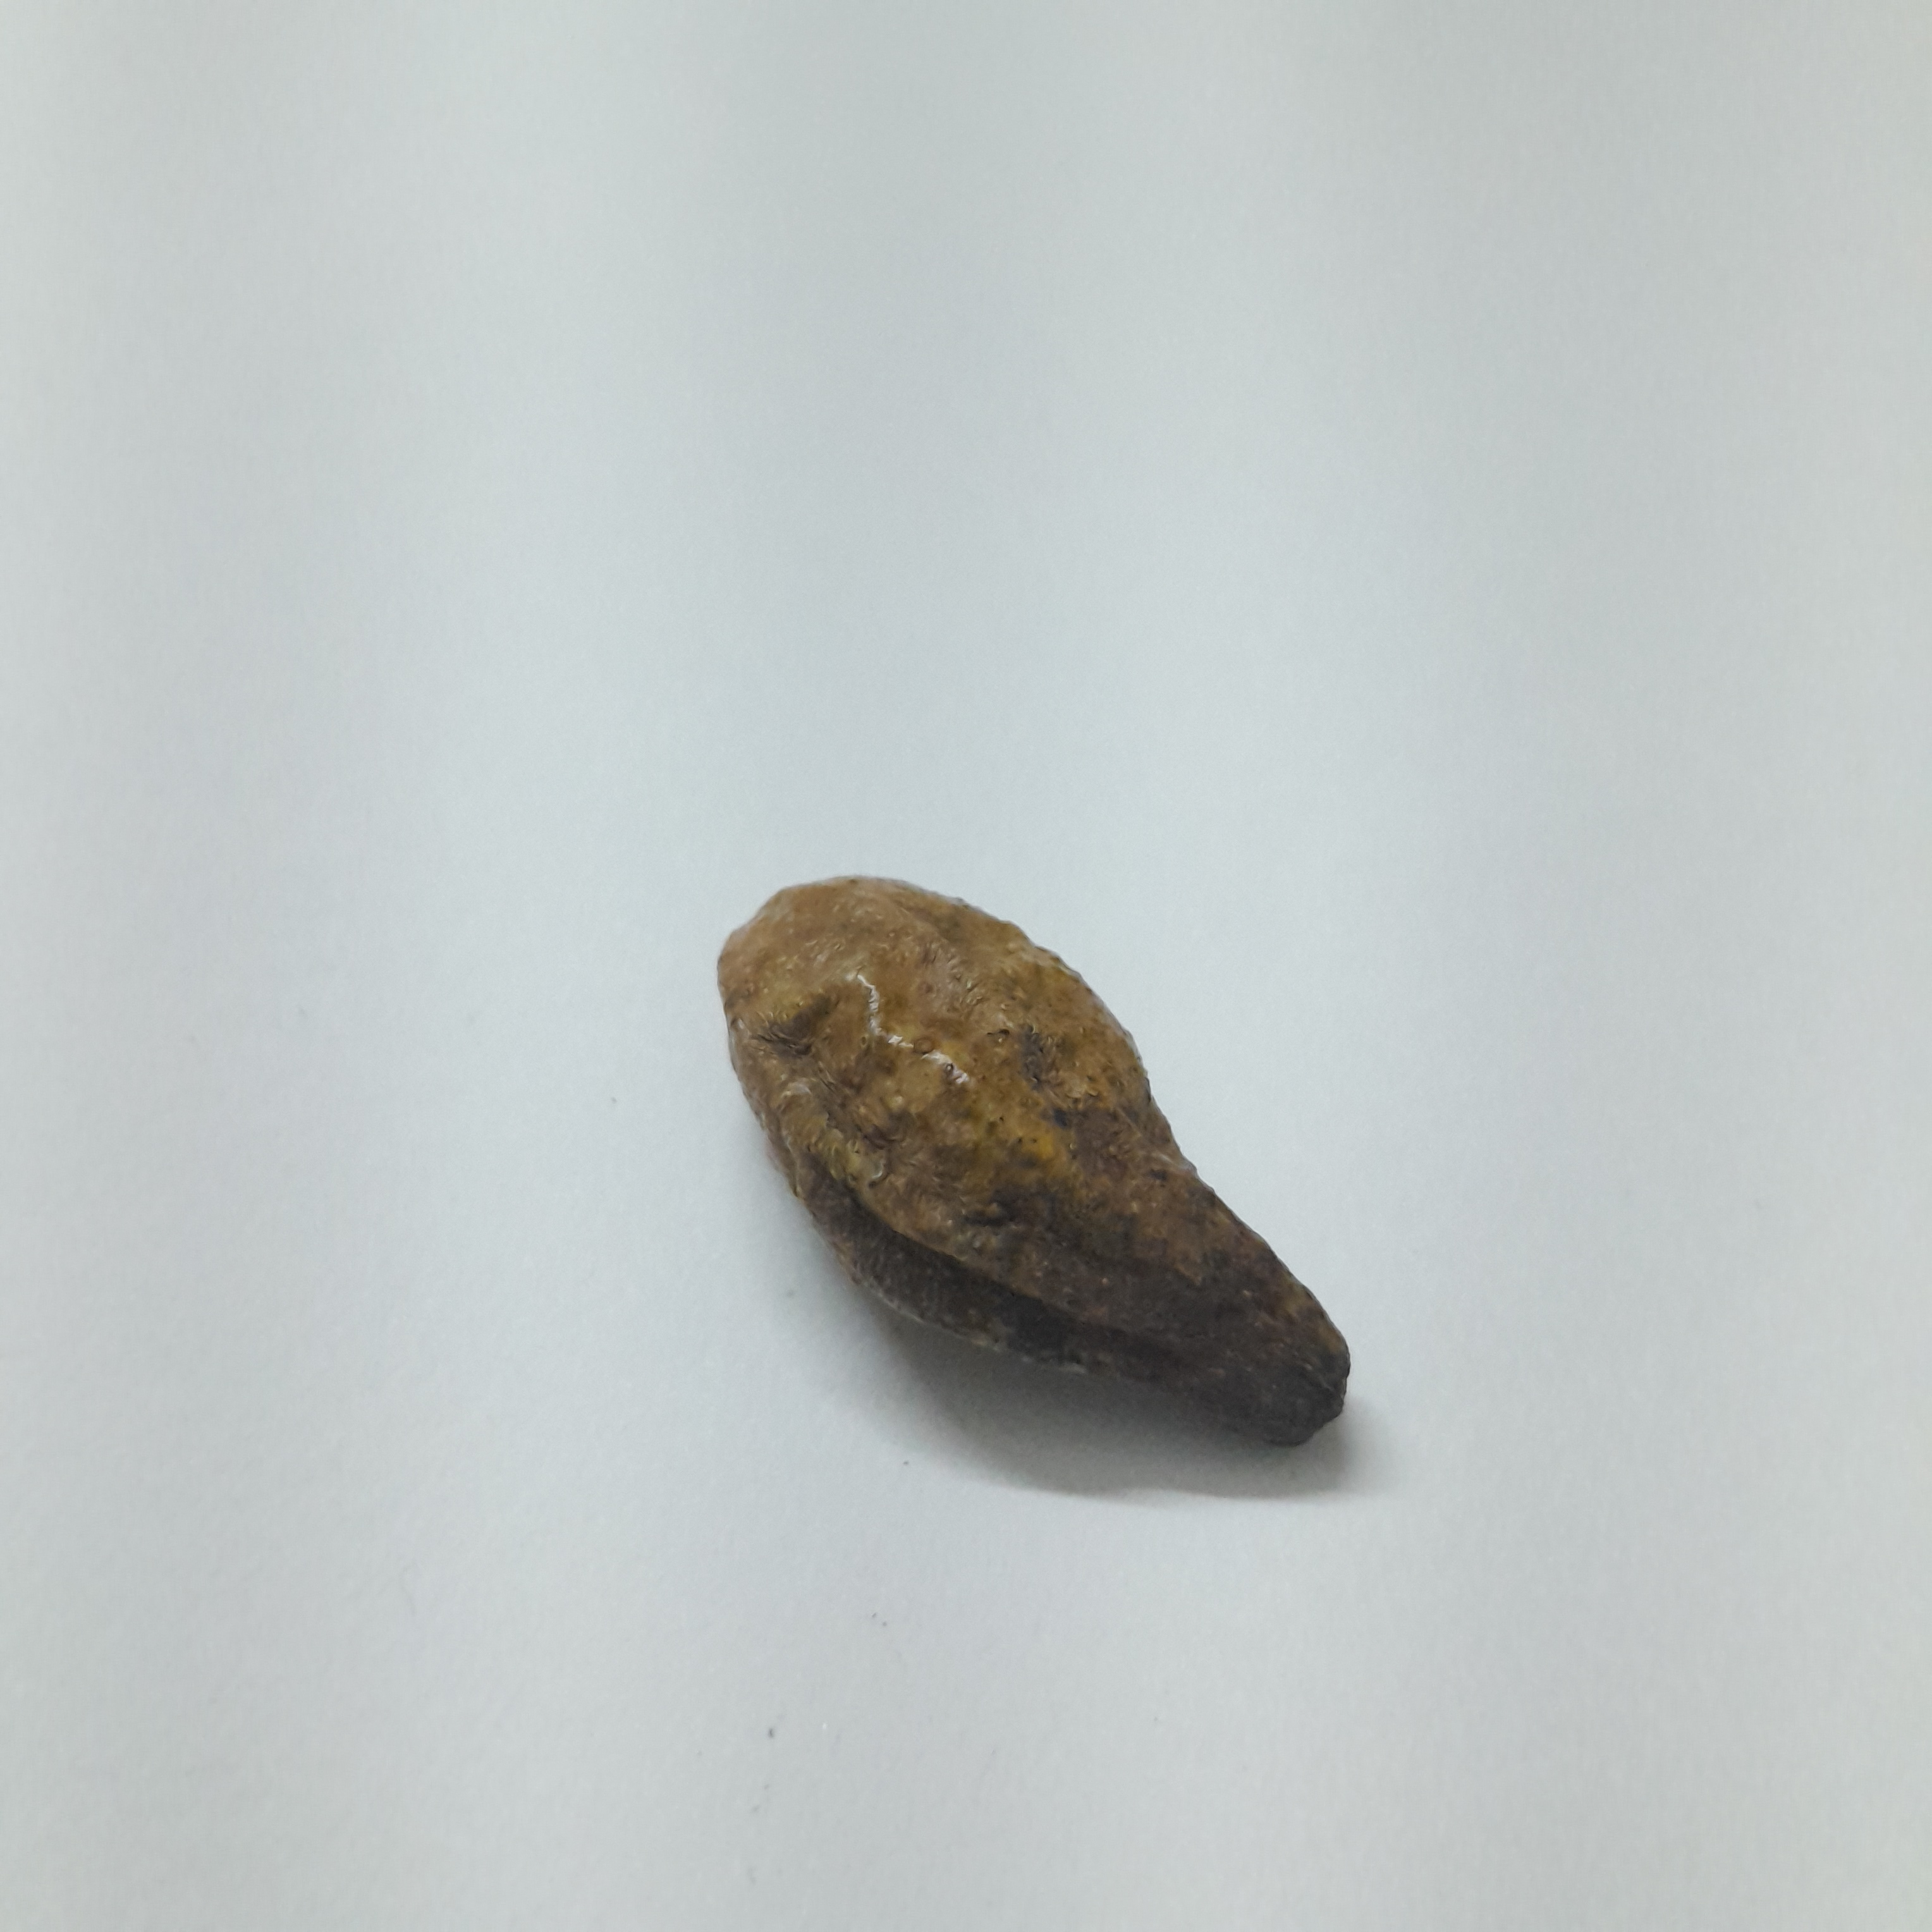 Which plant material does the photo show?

hirdaa
